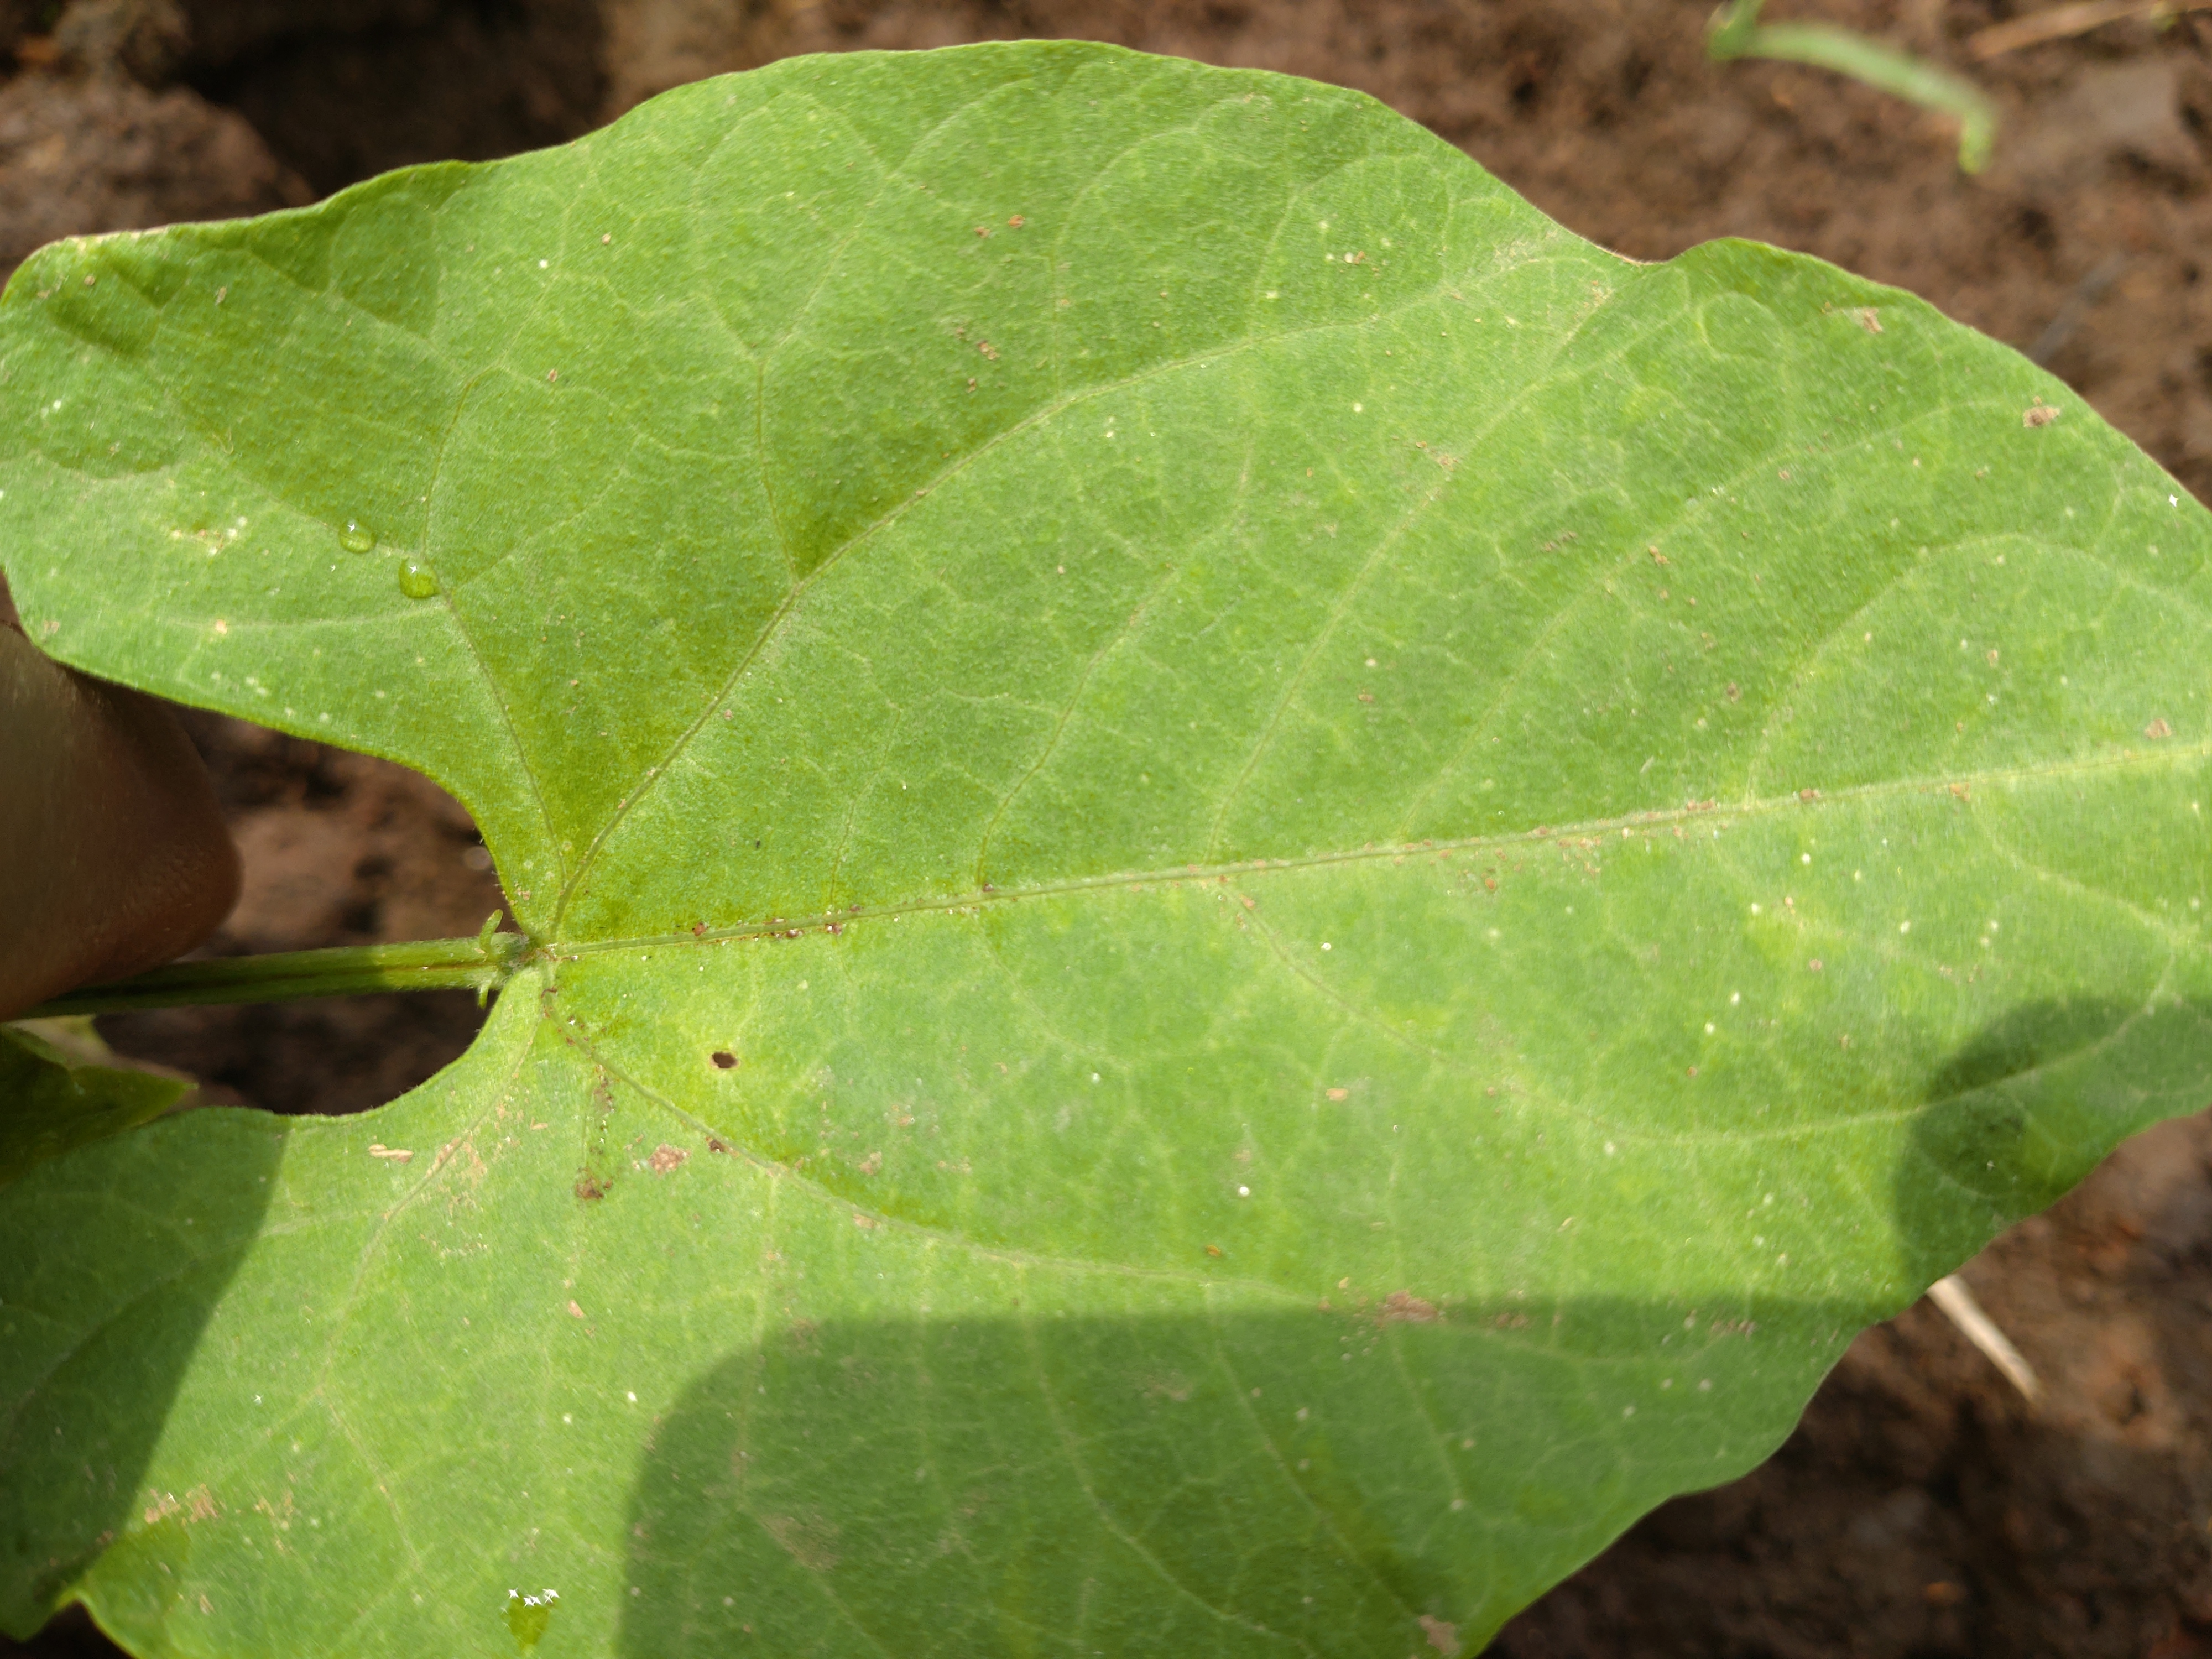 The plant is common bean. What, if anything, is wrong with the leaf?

healthy
